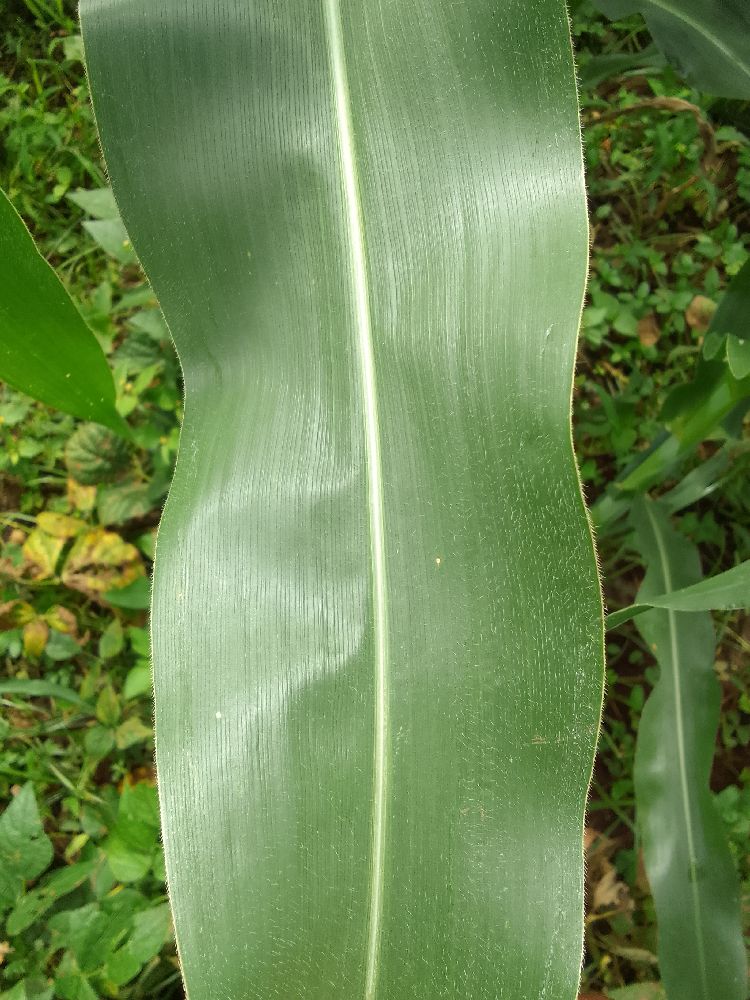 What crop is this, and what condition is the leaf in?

maize, healthy
